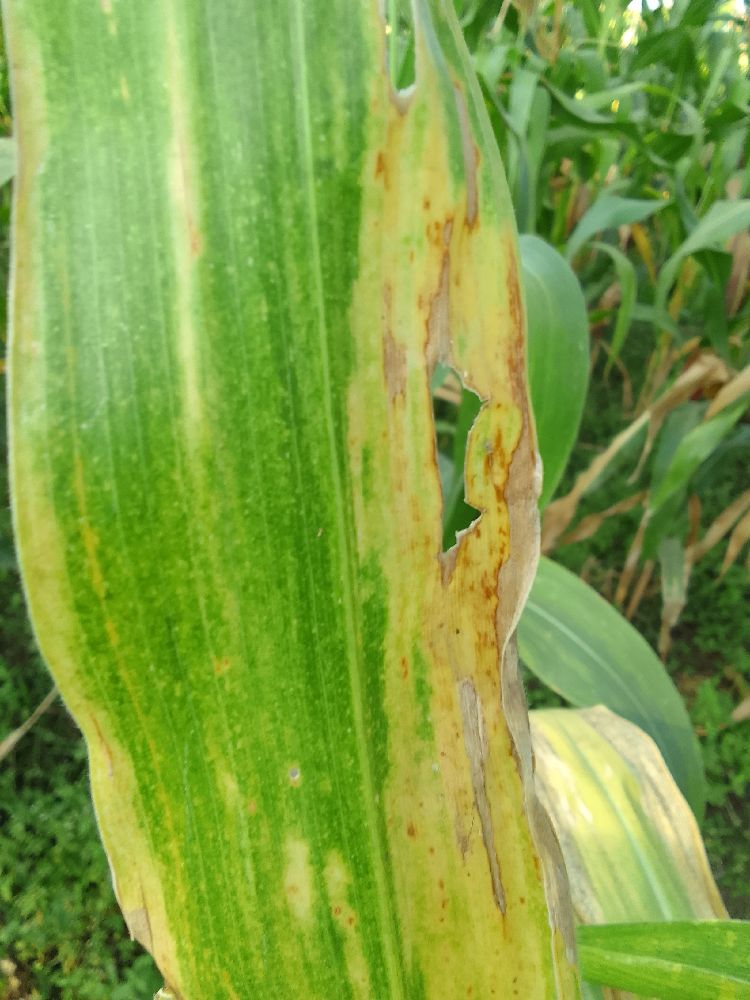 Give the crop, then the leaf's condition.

maize, maize lethal necrosis
